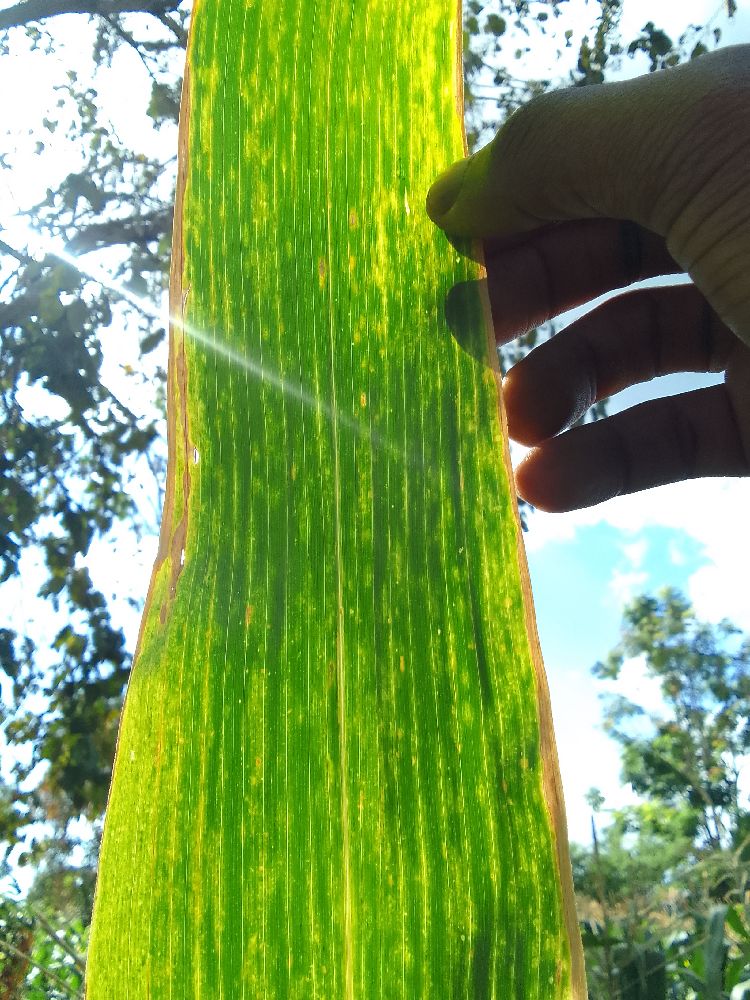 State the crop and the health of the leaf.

maize, maize lethal necrosis
